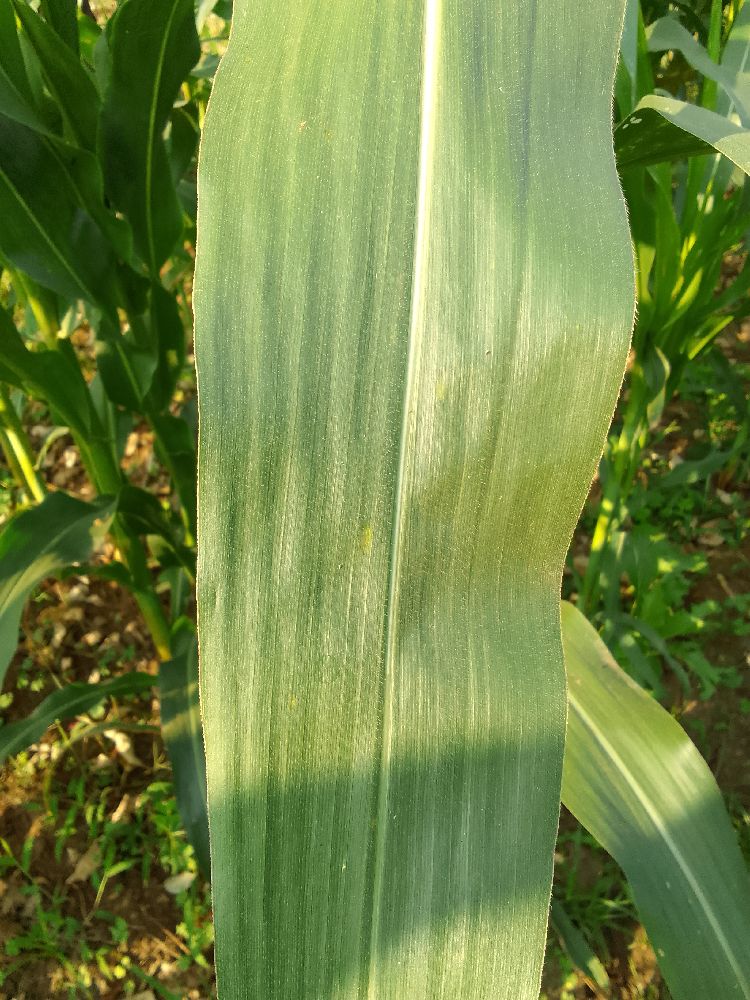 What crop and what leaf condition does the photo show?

maize, healthy
